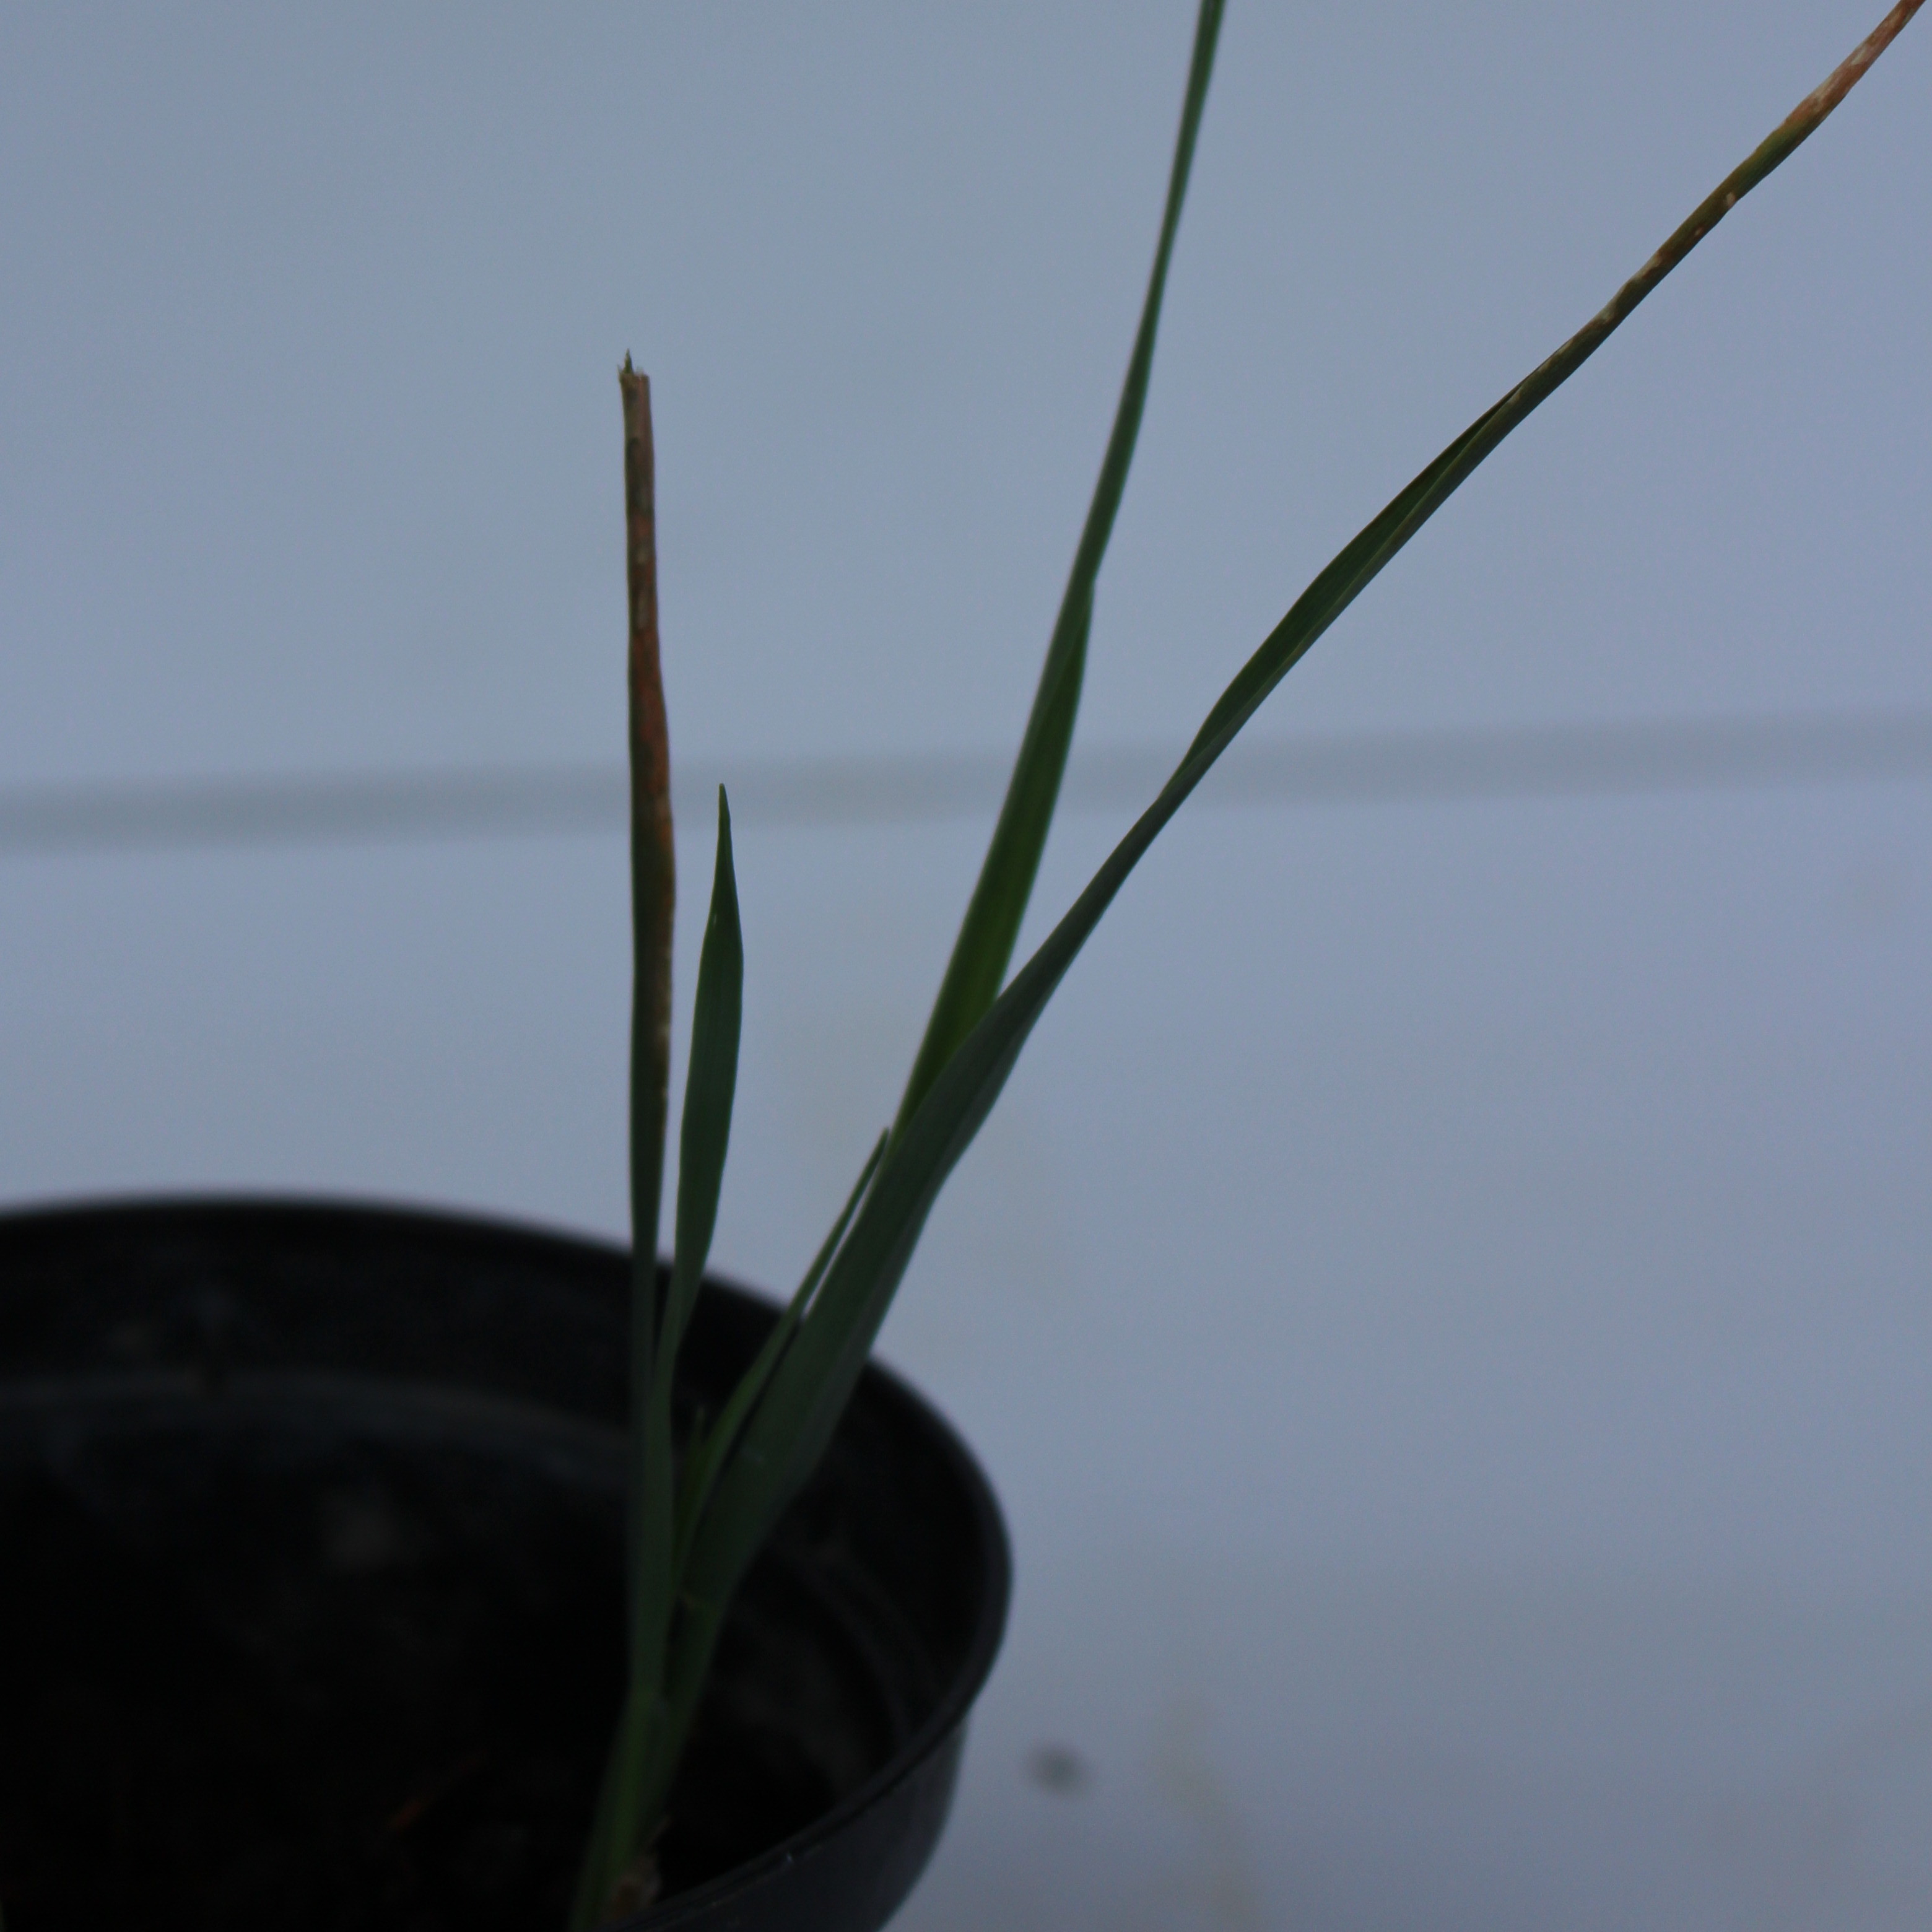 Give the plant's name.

Avena sterilis
